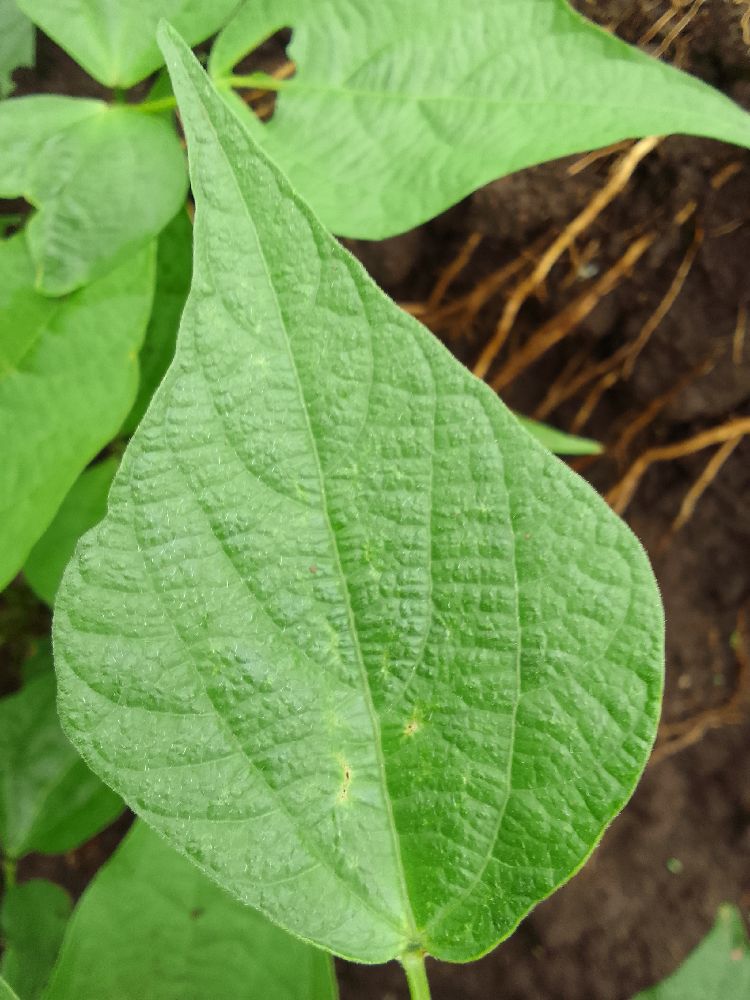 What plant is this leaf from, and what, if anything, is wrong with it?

common bean, healthy
